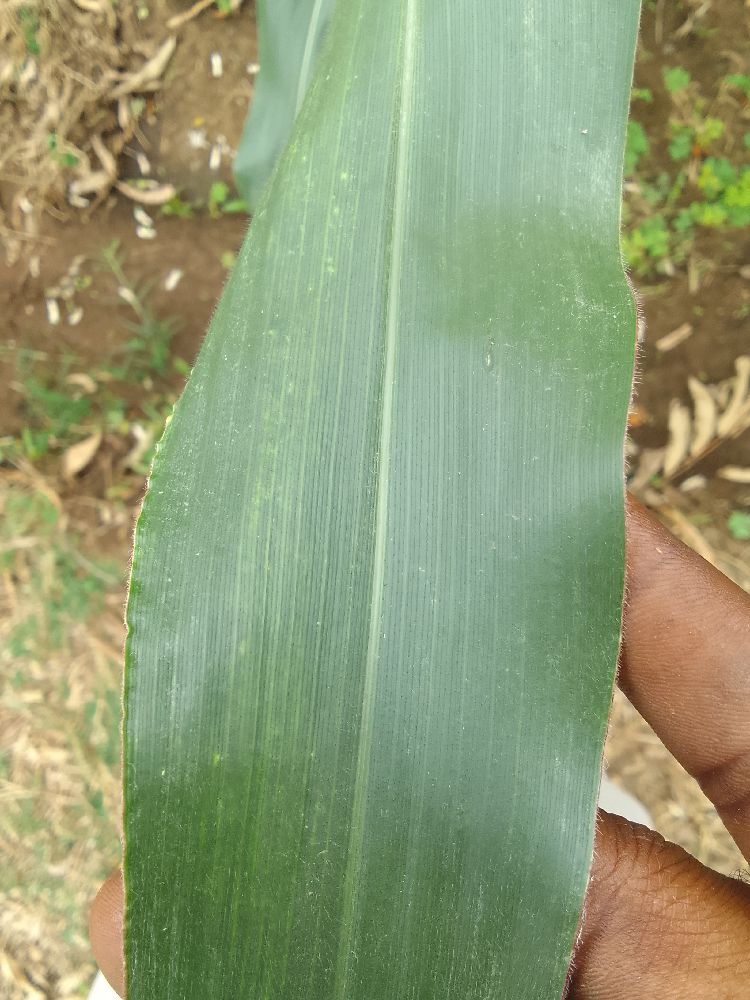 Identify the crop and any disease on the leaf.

maize, healthy
